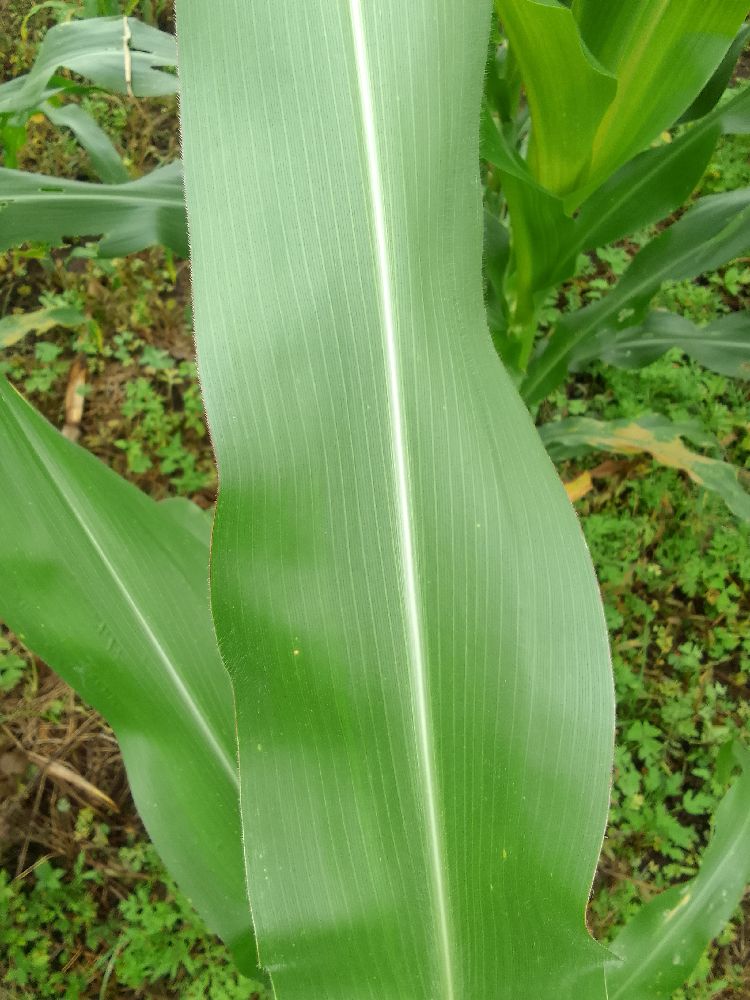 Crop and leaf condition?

maize, healthy
